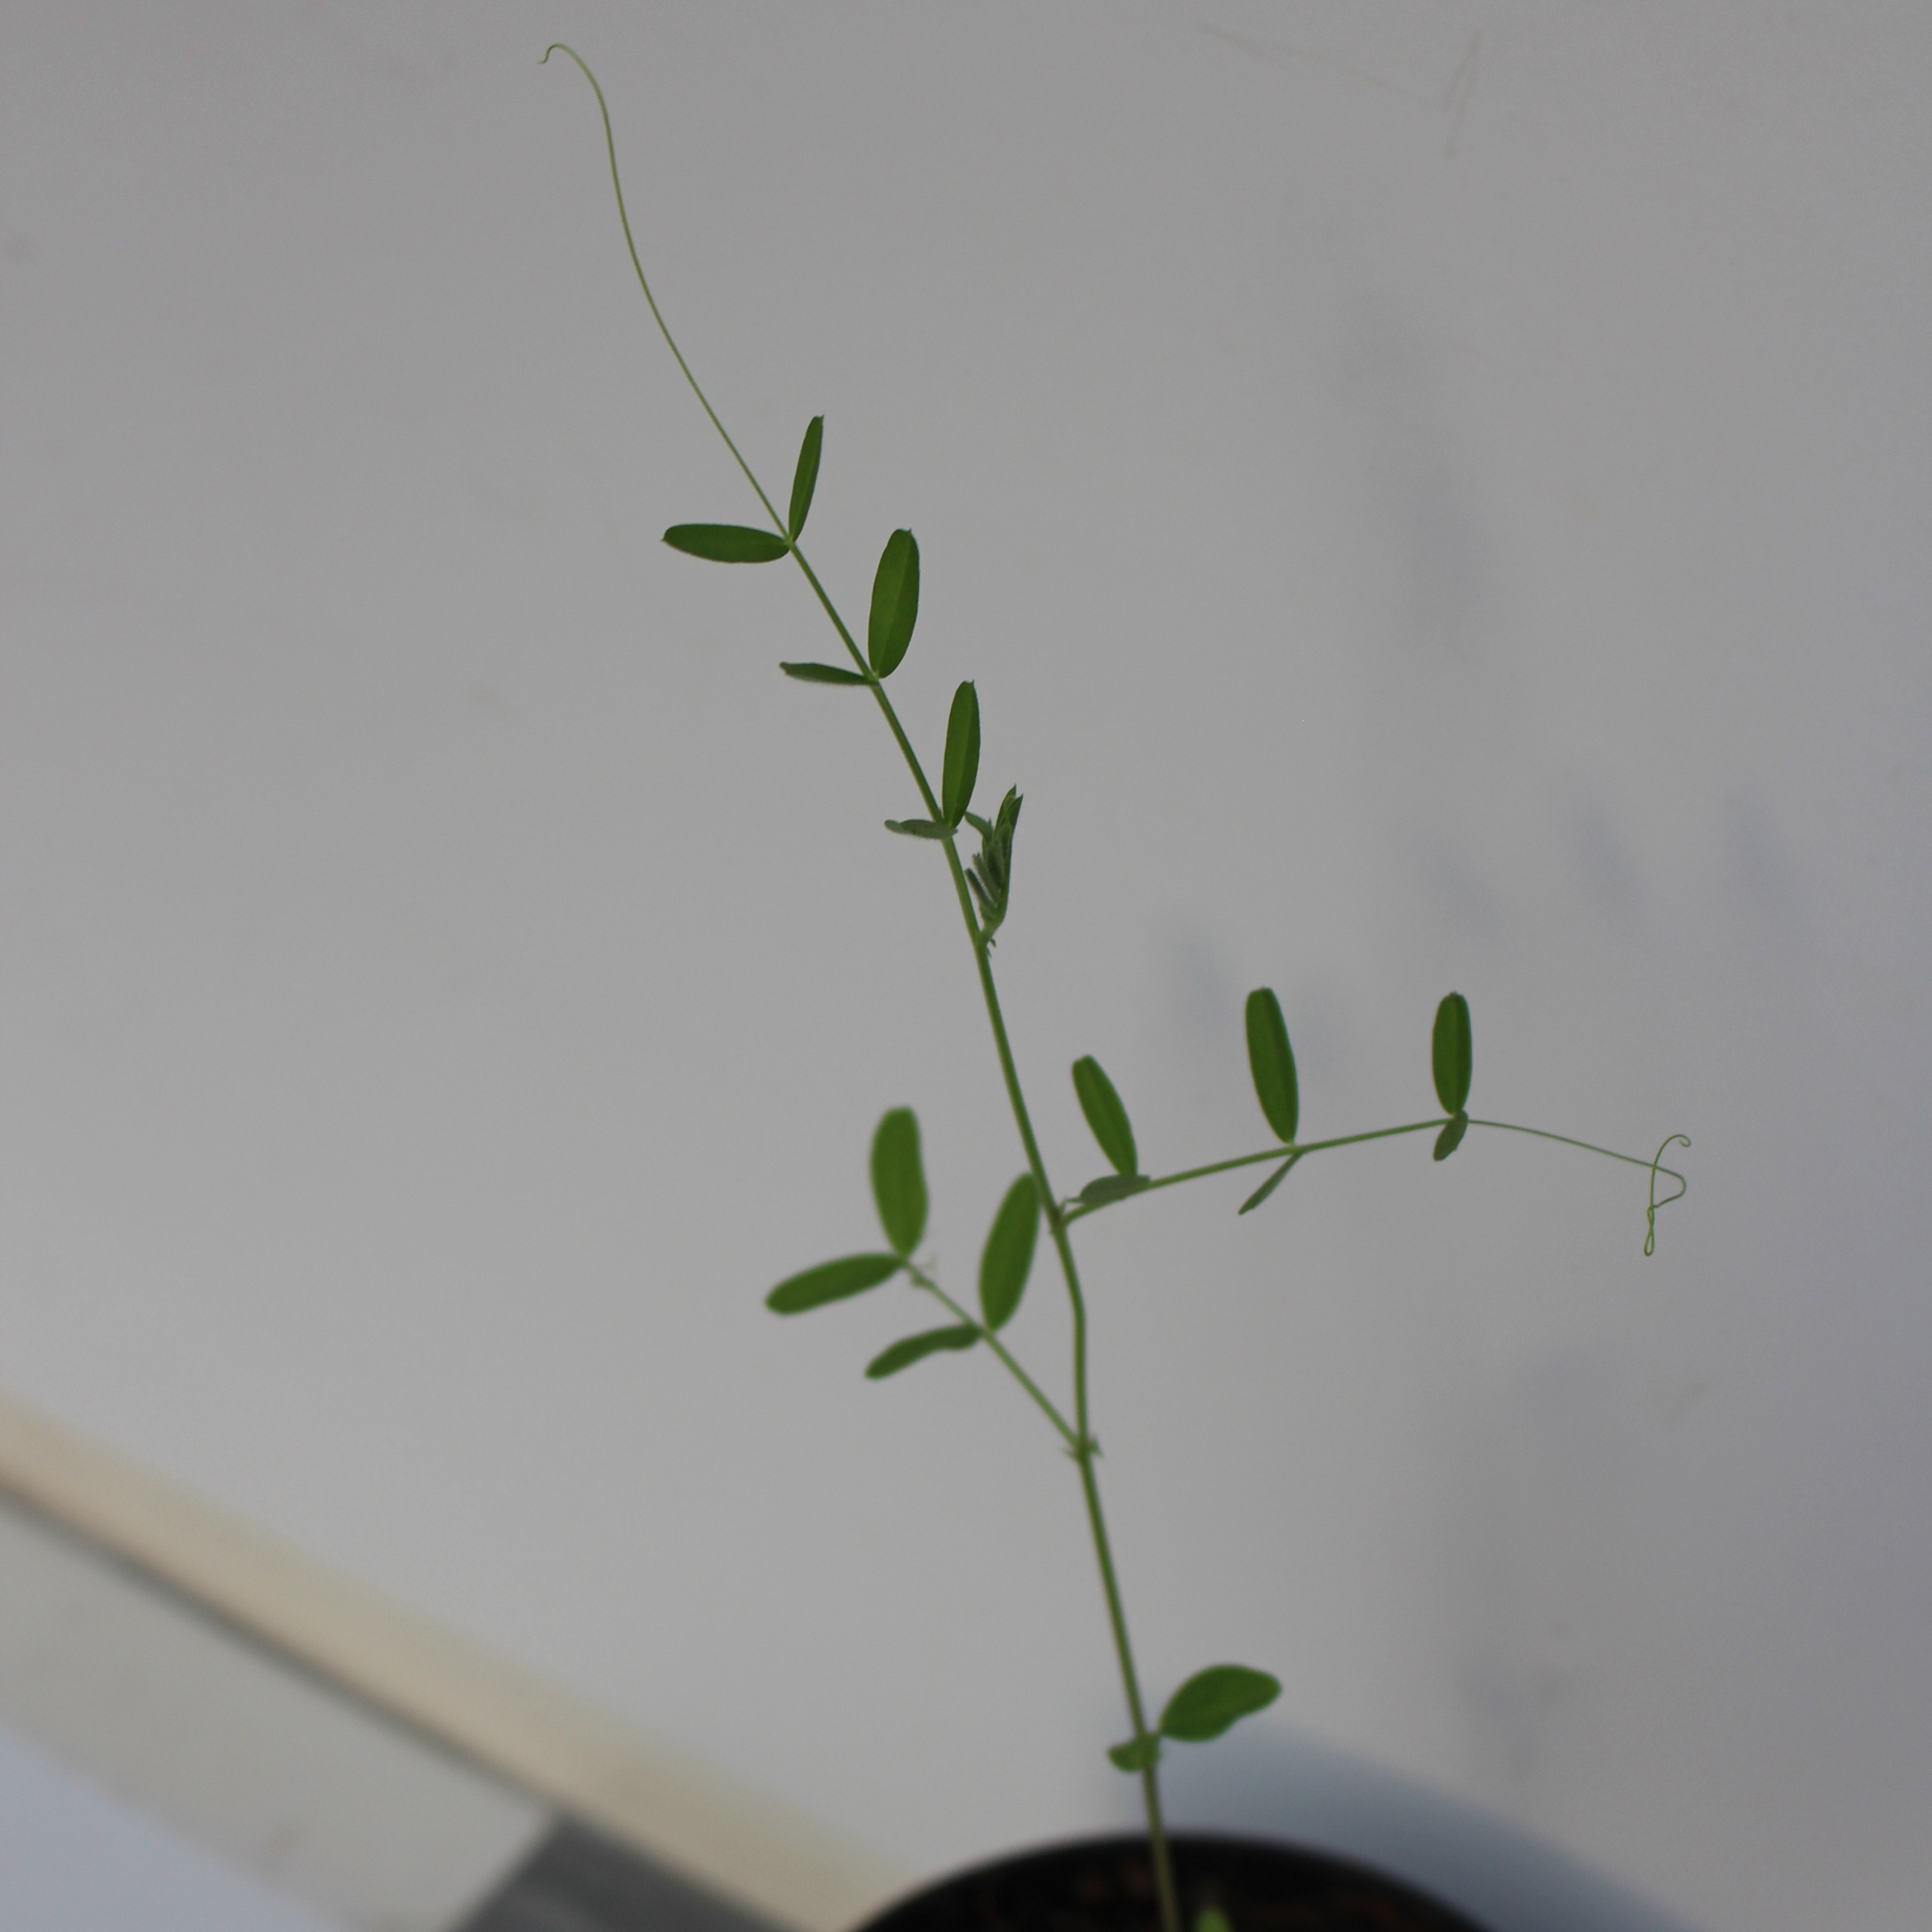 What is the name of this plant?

Vicia sativa
